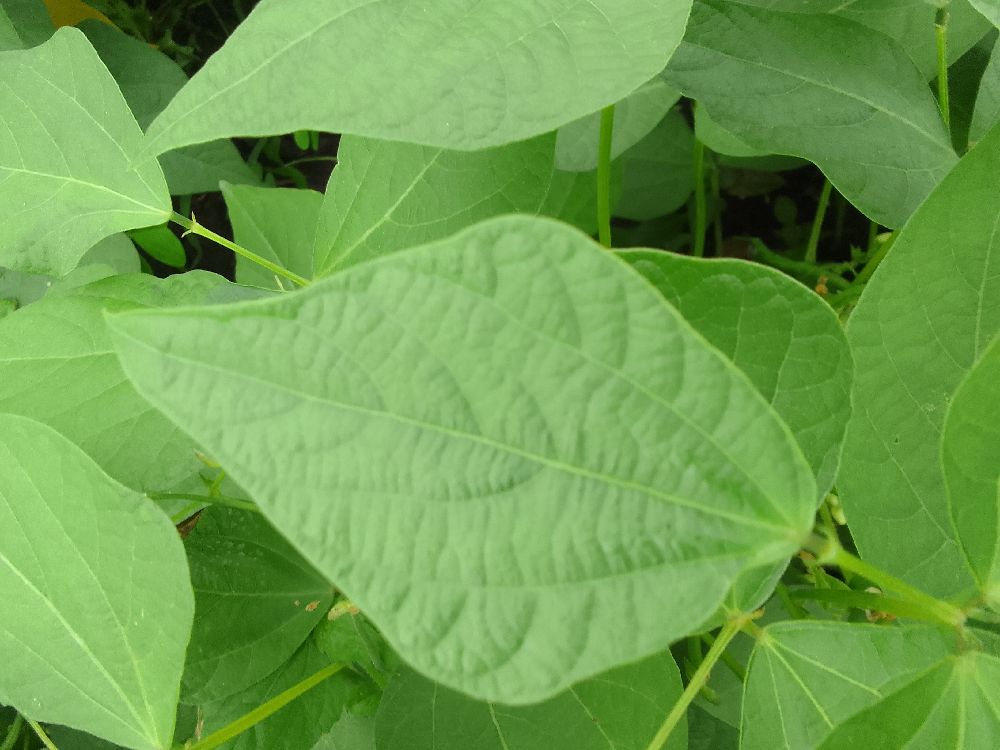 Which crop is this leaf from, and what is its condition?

common bean, healthy
